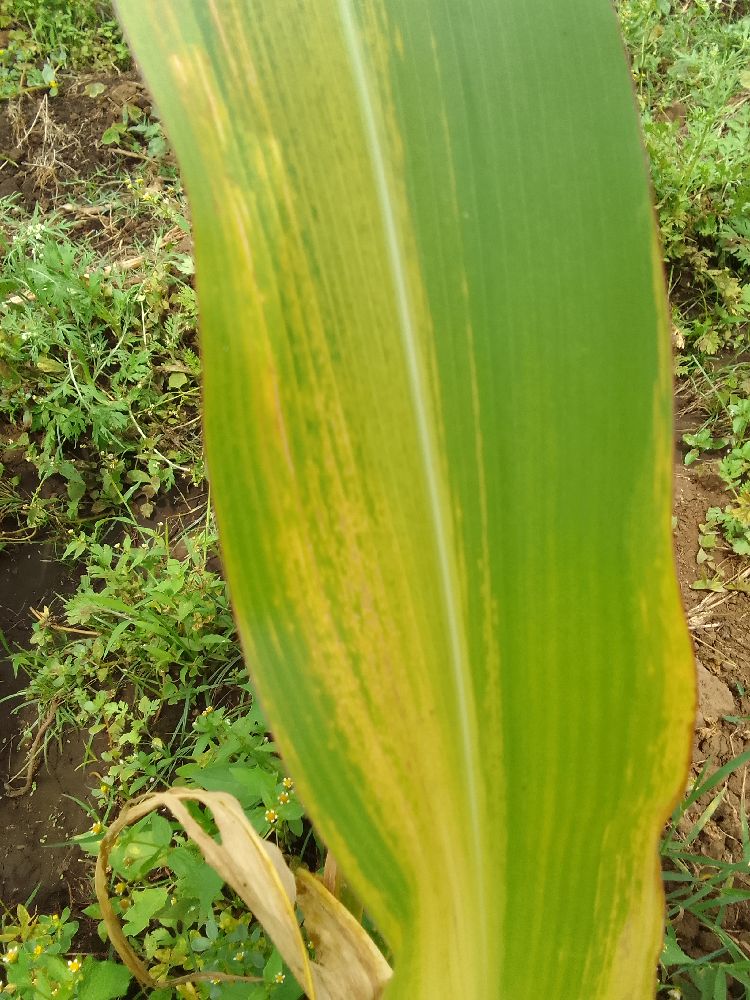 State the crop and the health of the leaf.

maize, maize lethal necrosis
